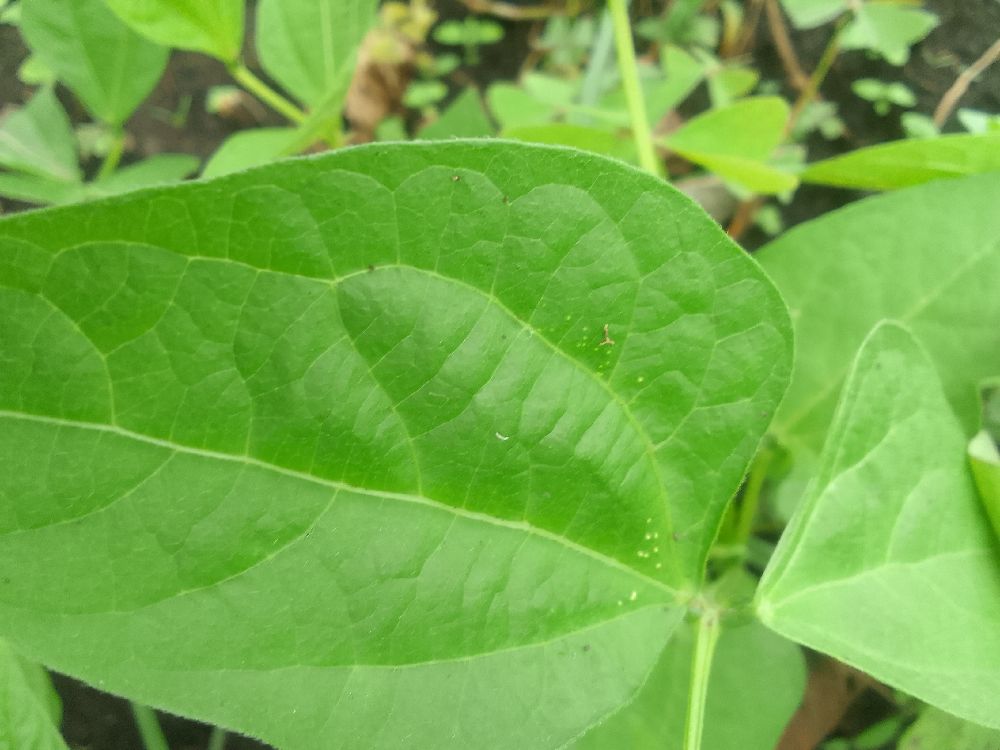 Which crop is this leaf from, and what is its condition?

common bean, healthy
